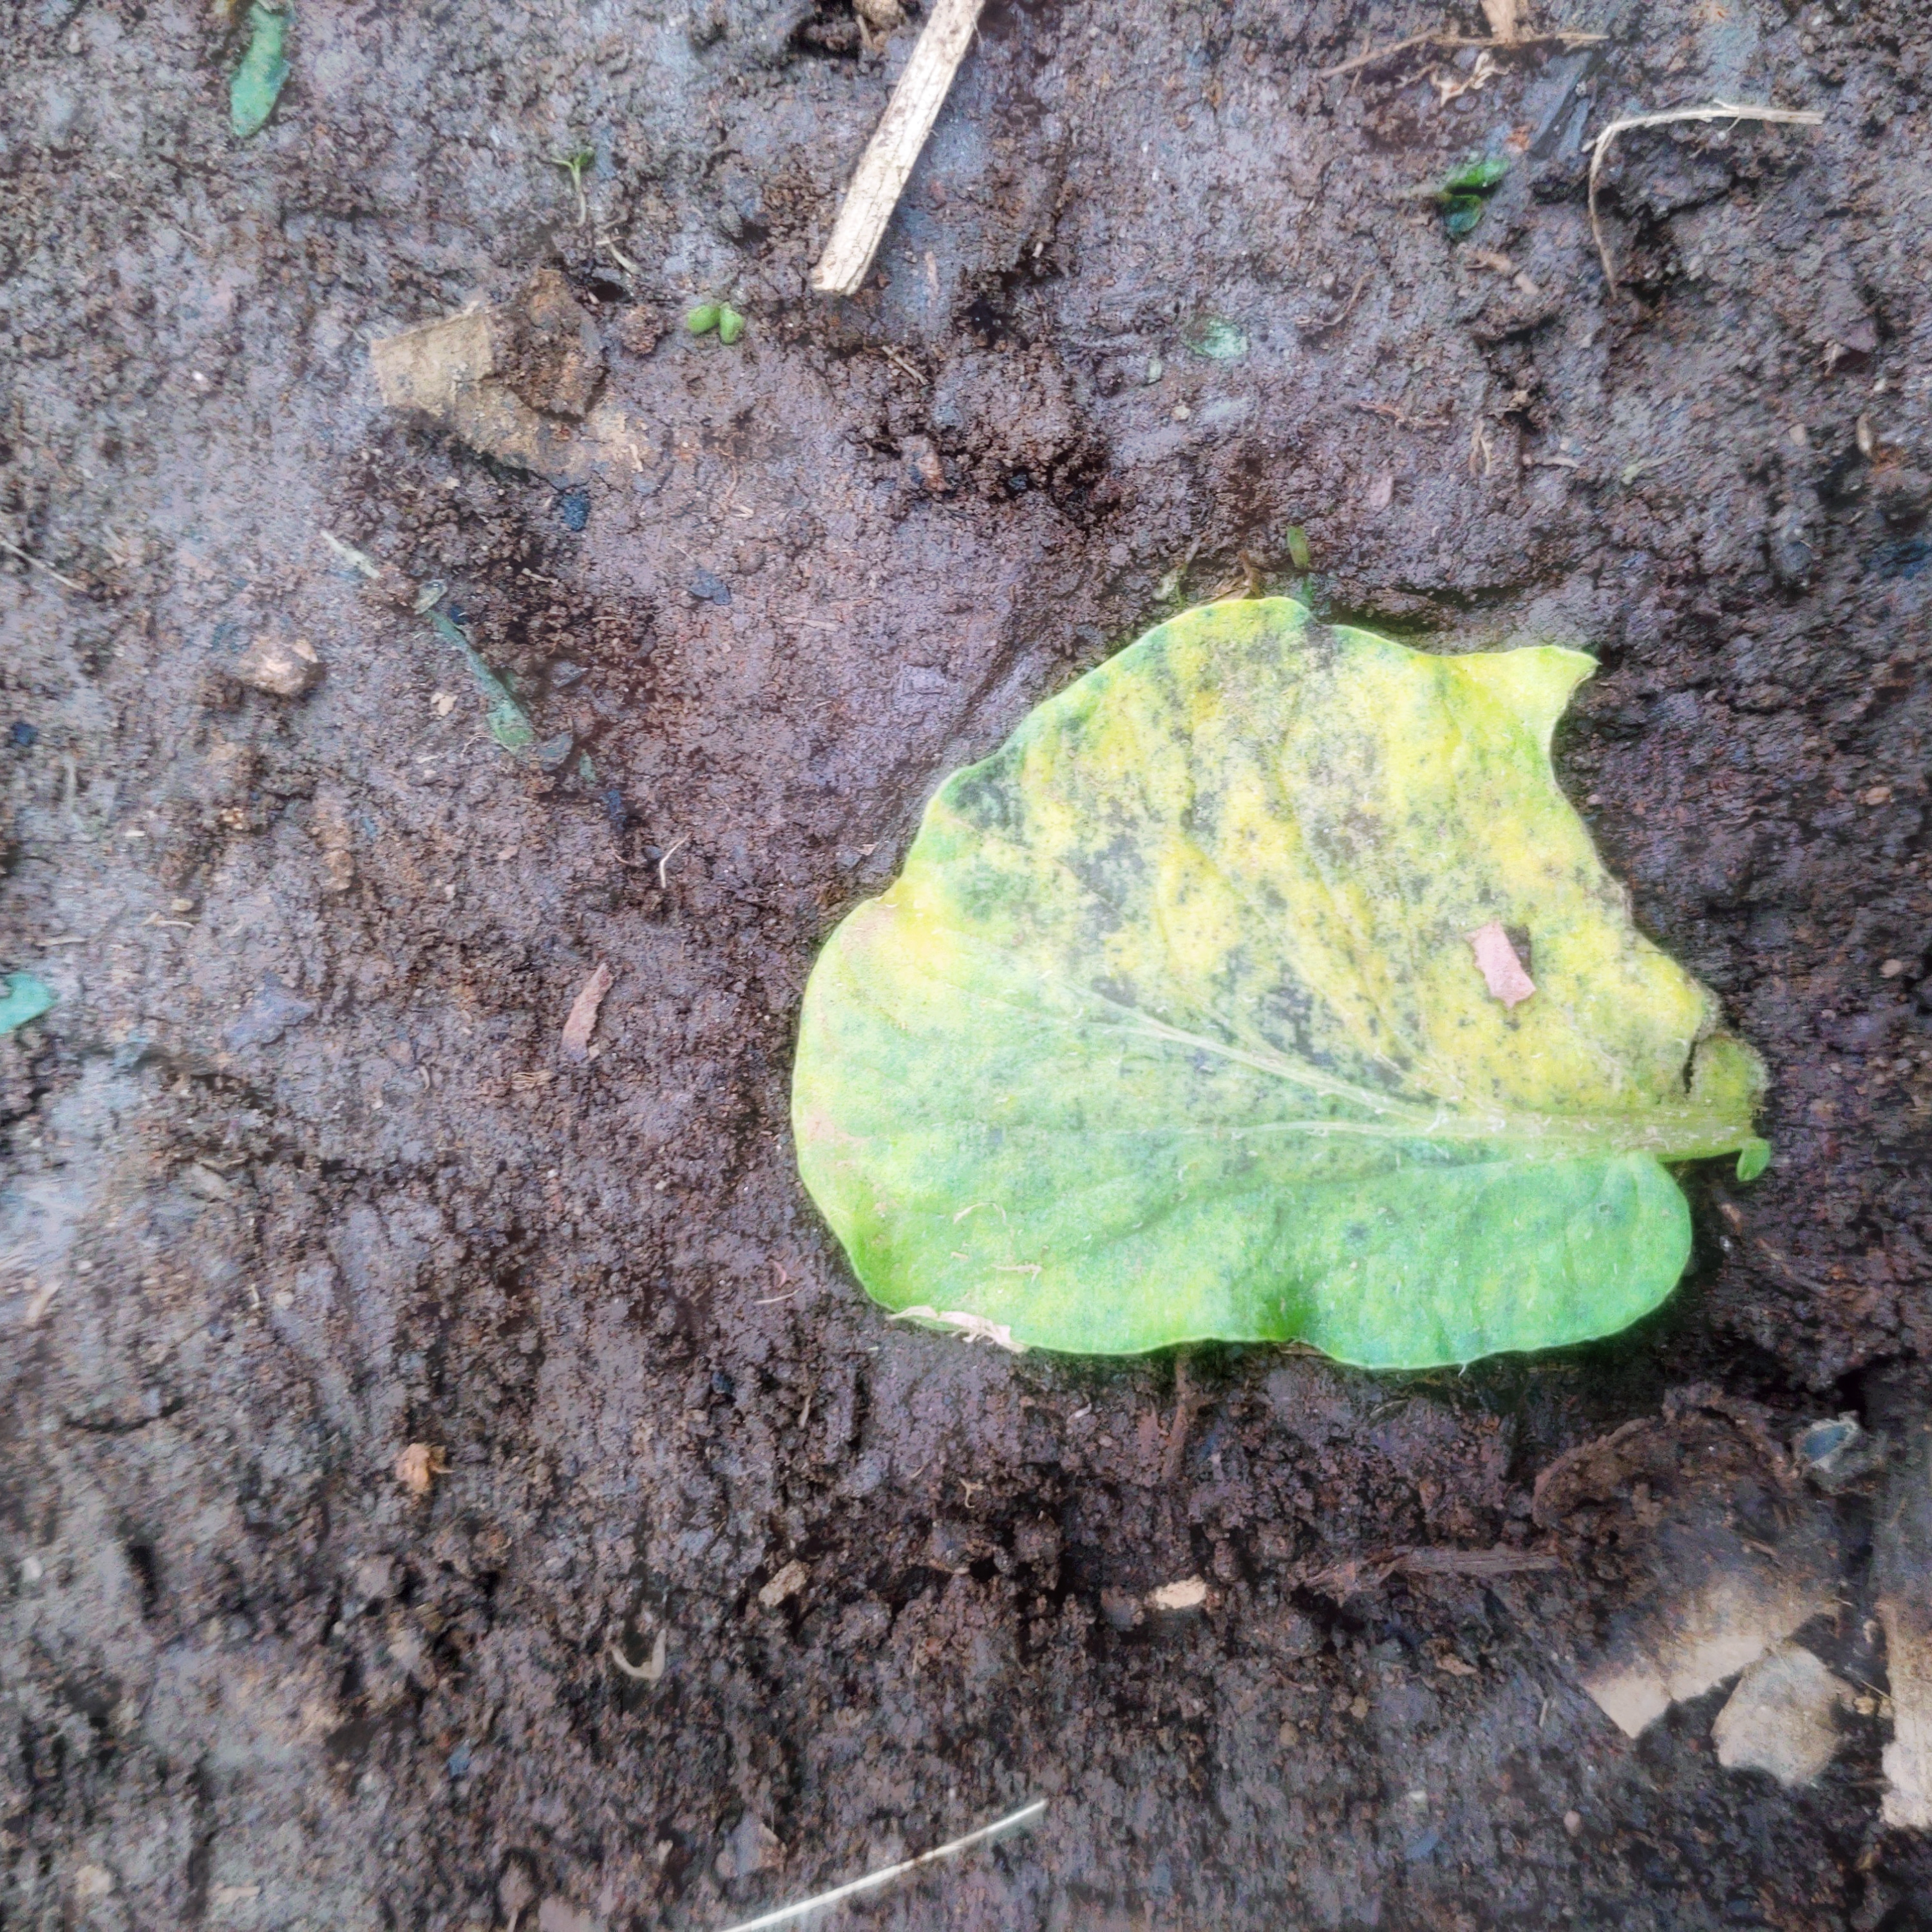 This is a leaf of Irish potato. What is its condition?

late blight
